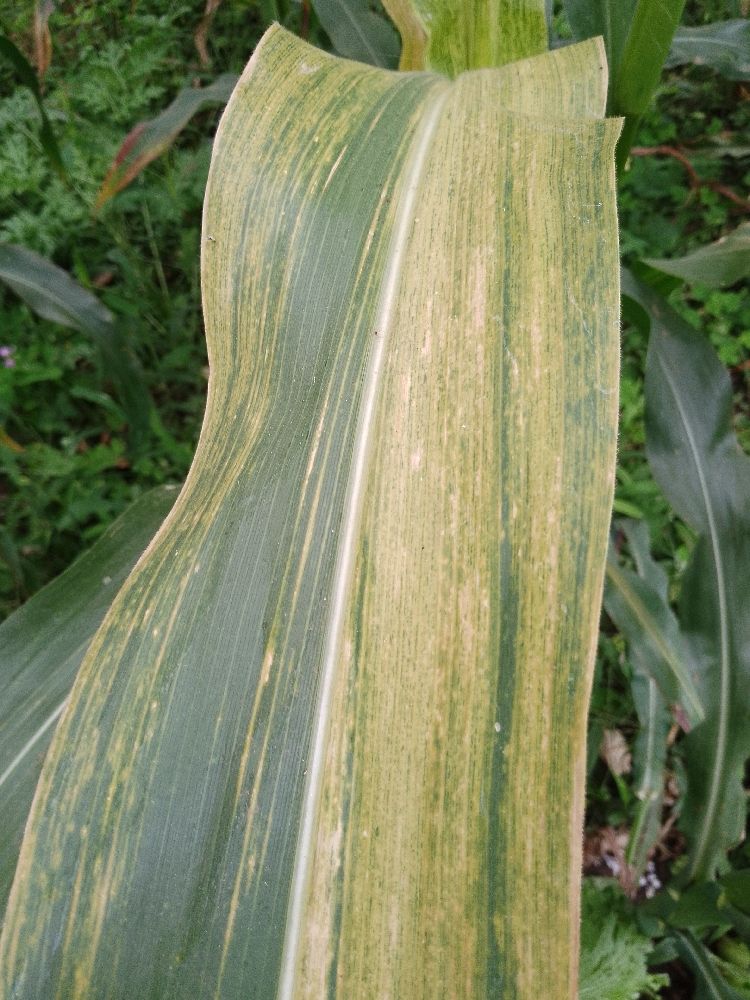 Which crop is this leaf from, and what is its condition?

maize, maize lethal necrosis
